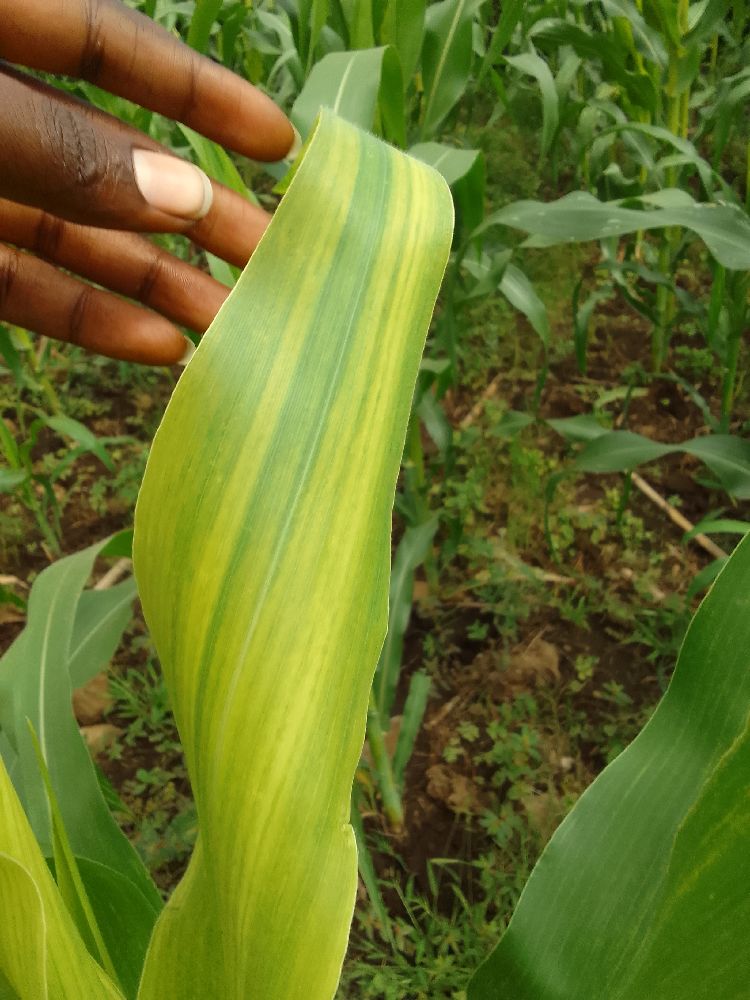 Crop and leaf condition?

maize, maize lethal necrosis
